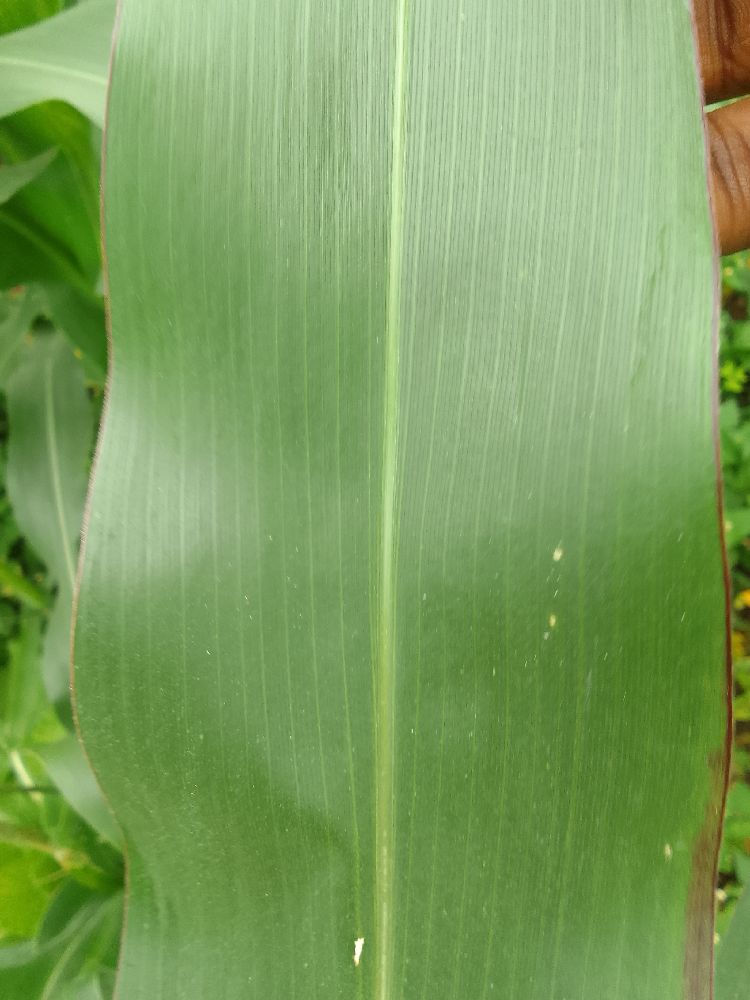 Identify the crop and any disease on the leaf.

maize, healthy
